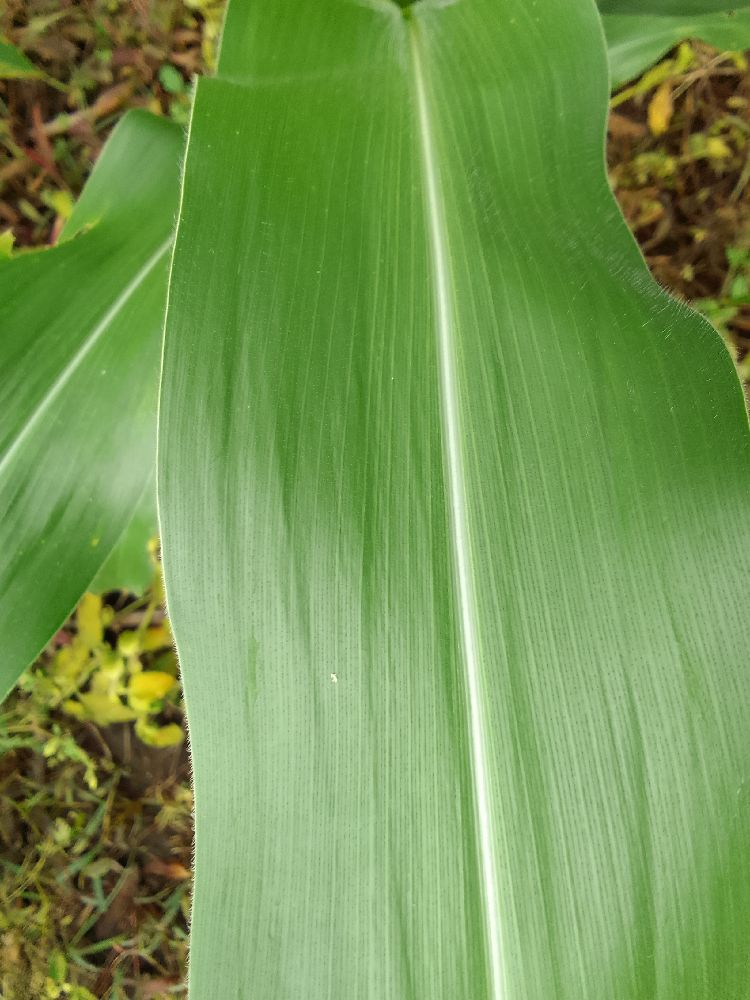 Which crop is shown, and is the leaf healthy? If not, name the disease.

maize, healthy
